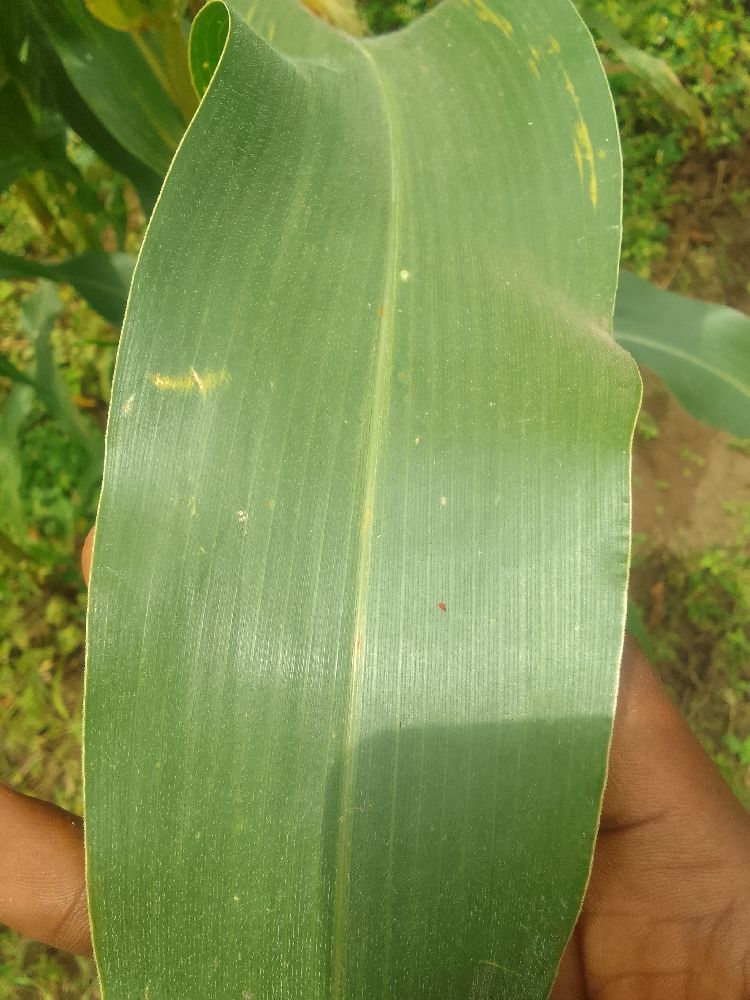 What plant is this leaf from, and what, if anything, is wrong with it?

maize, healthy
